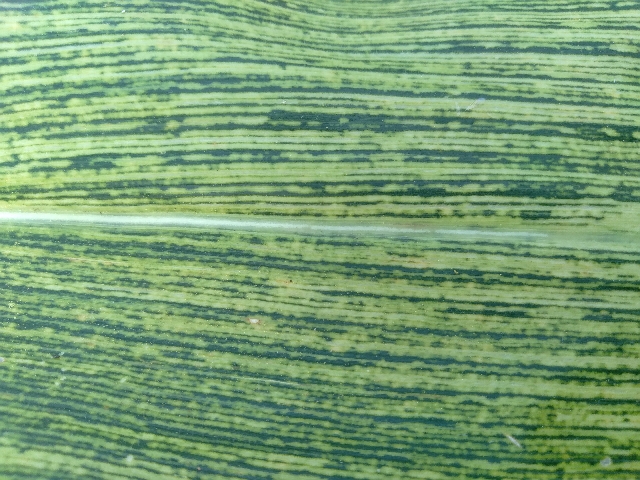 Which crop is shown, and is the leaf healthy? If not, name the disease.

maize, maize streak virus
